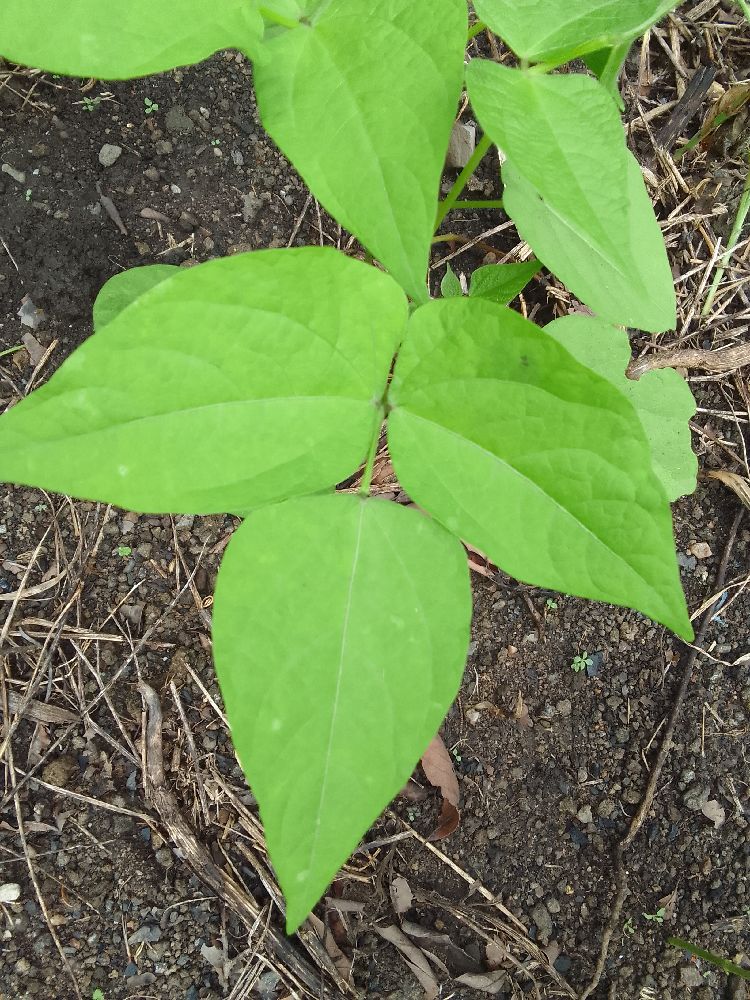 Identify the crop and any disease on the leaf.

common bean, healthy
